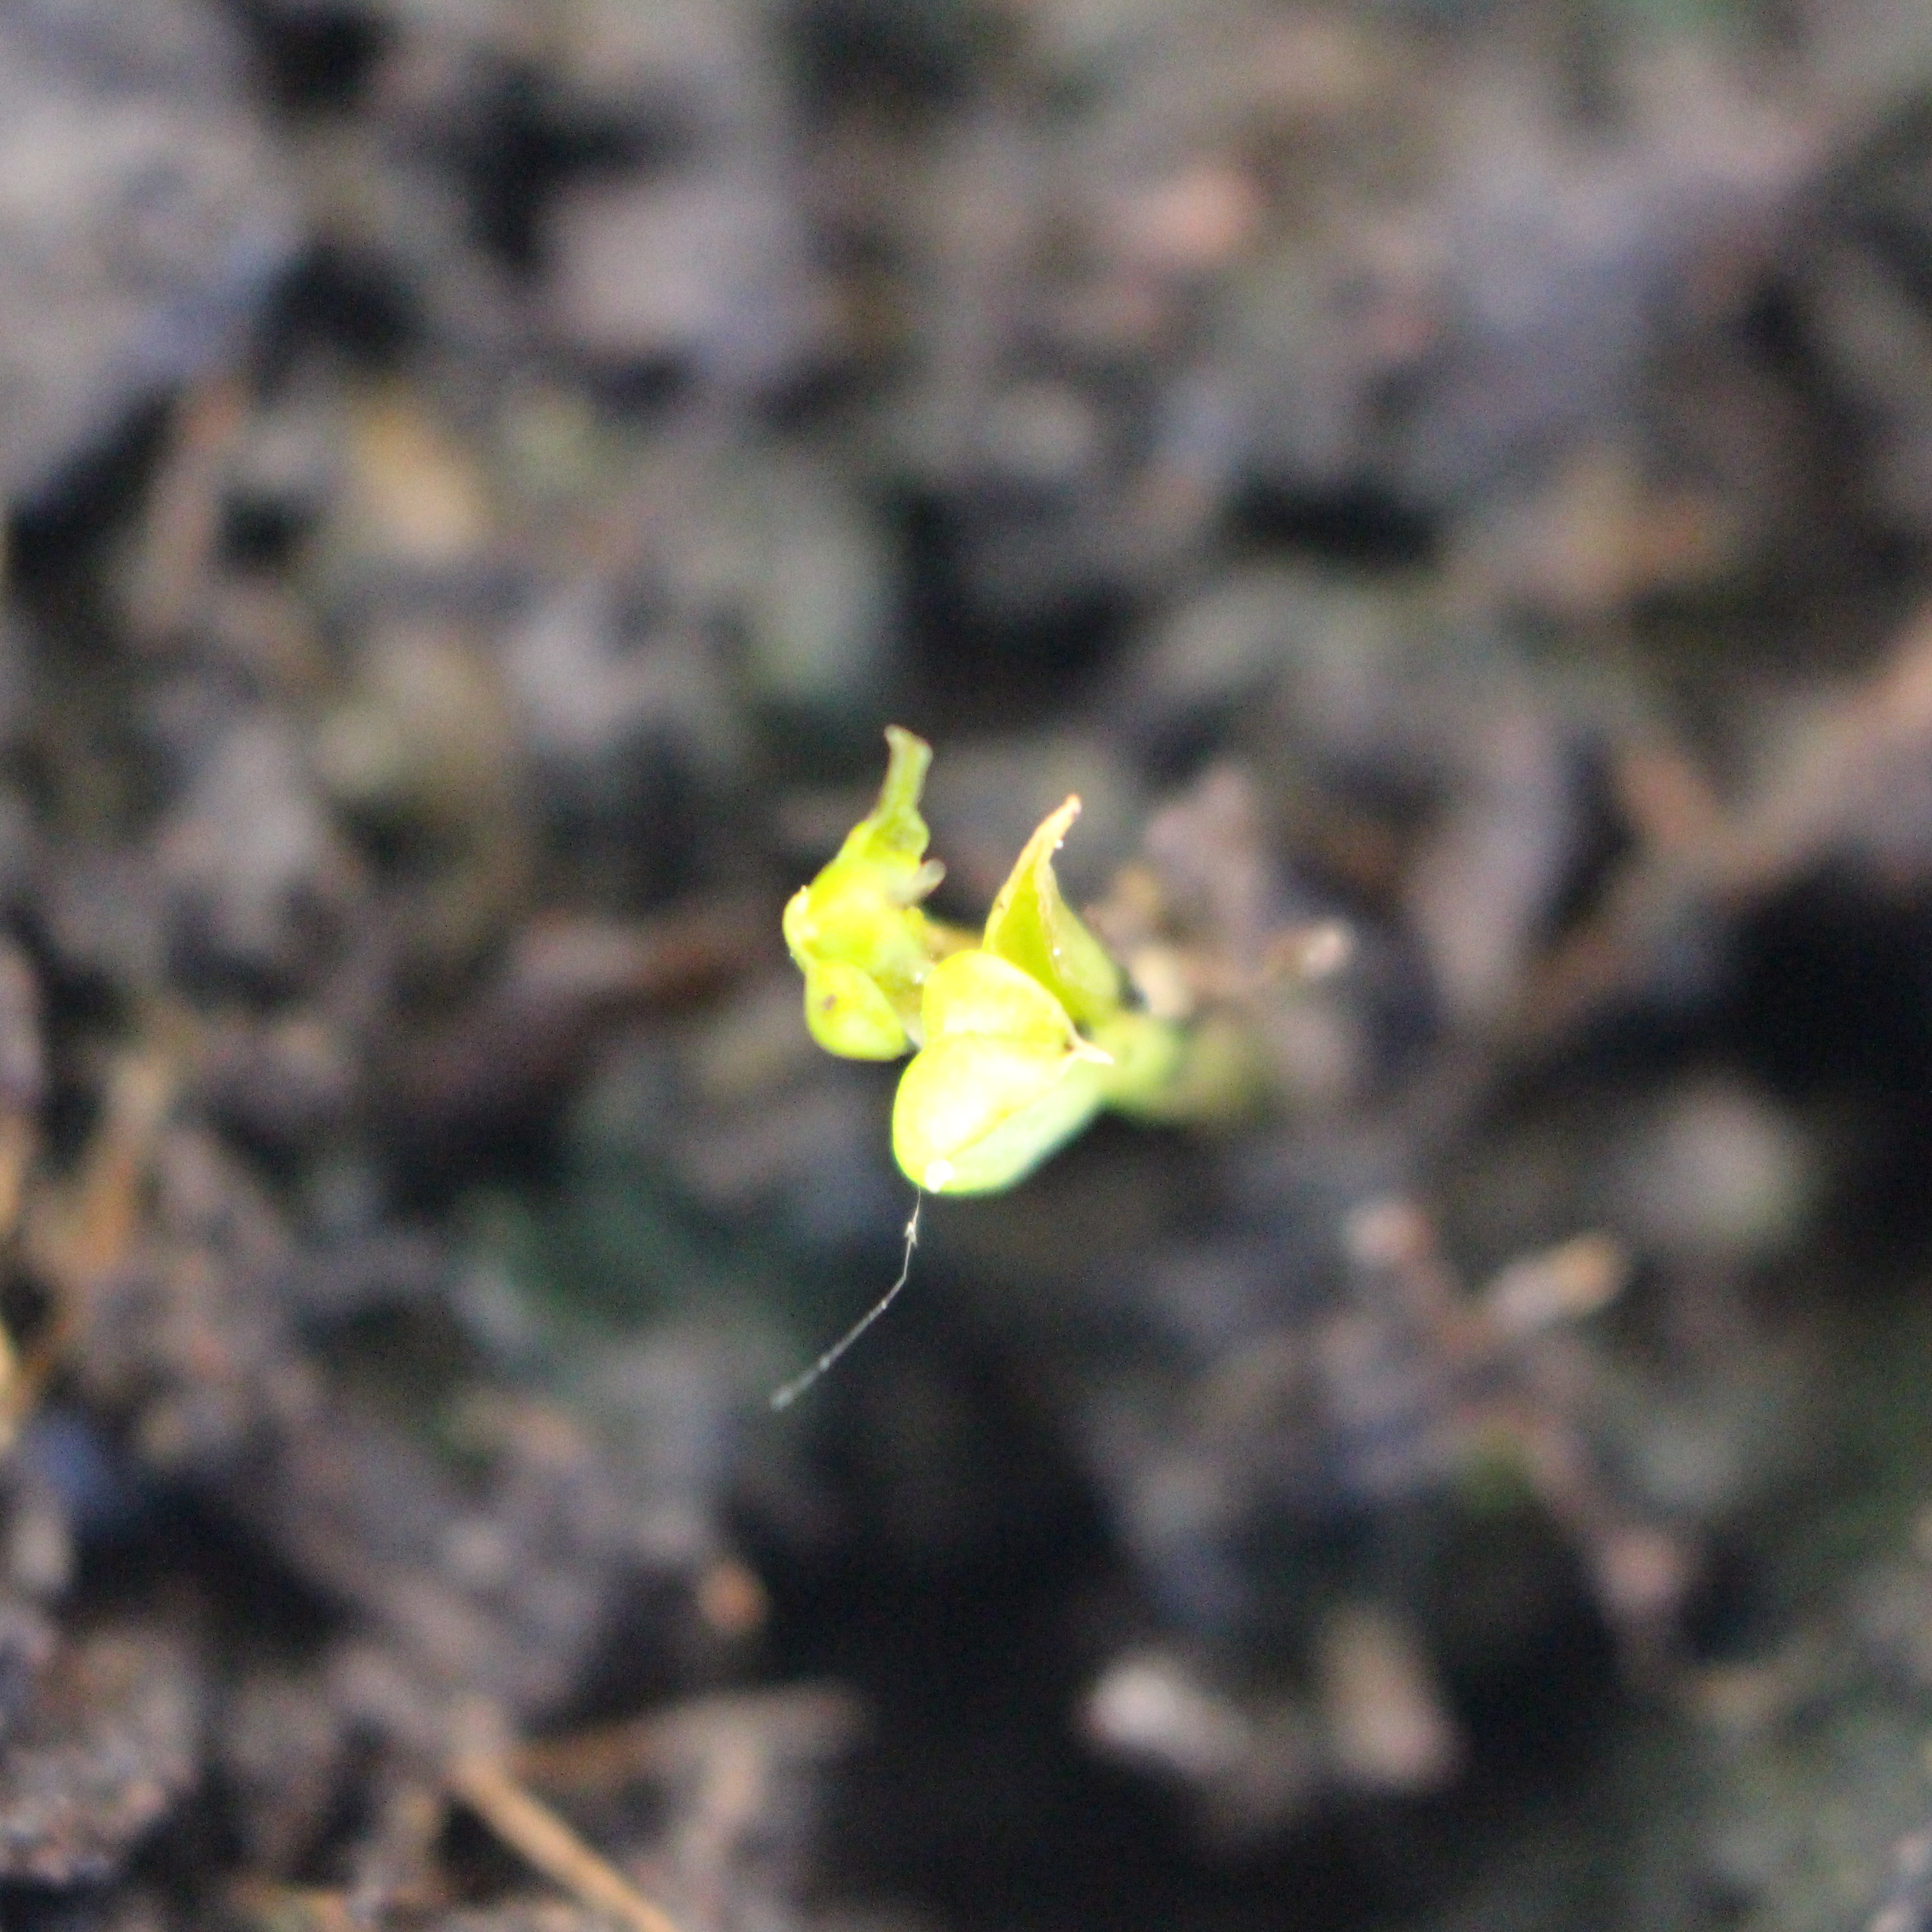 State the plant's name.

Vicia sativa
